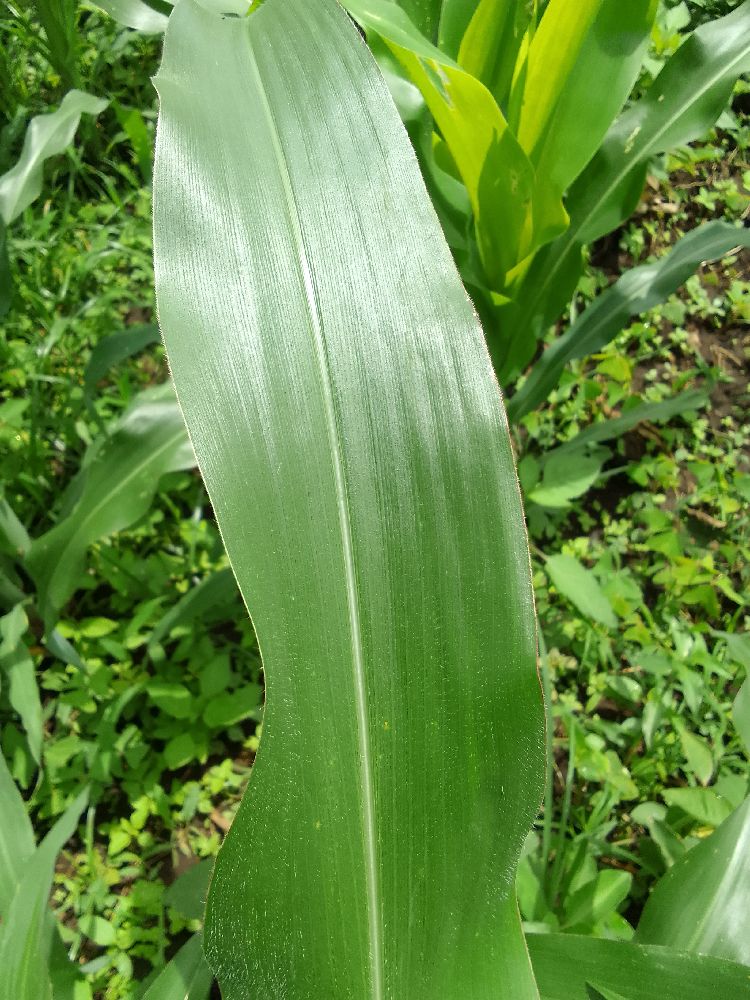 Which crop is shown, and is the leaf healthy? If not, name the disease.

maize, healthy
